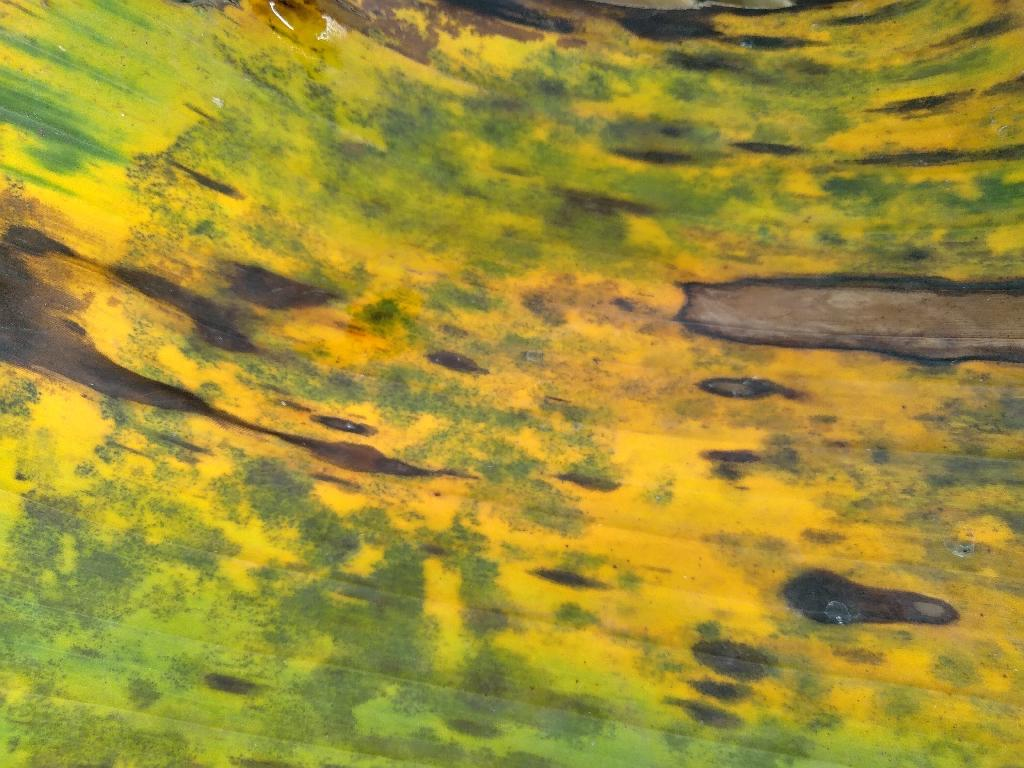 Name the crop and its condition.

banana, black sigatoka
